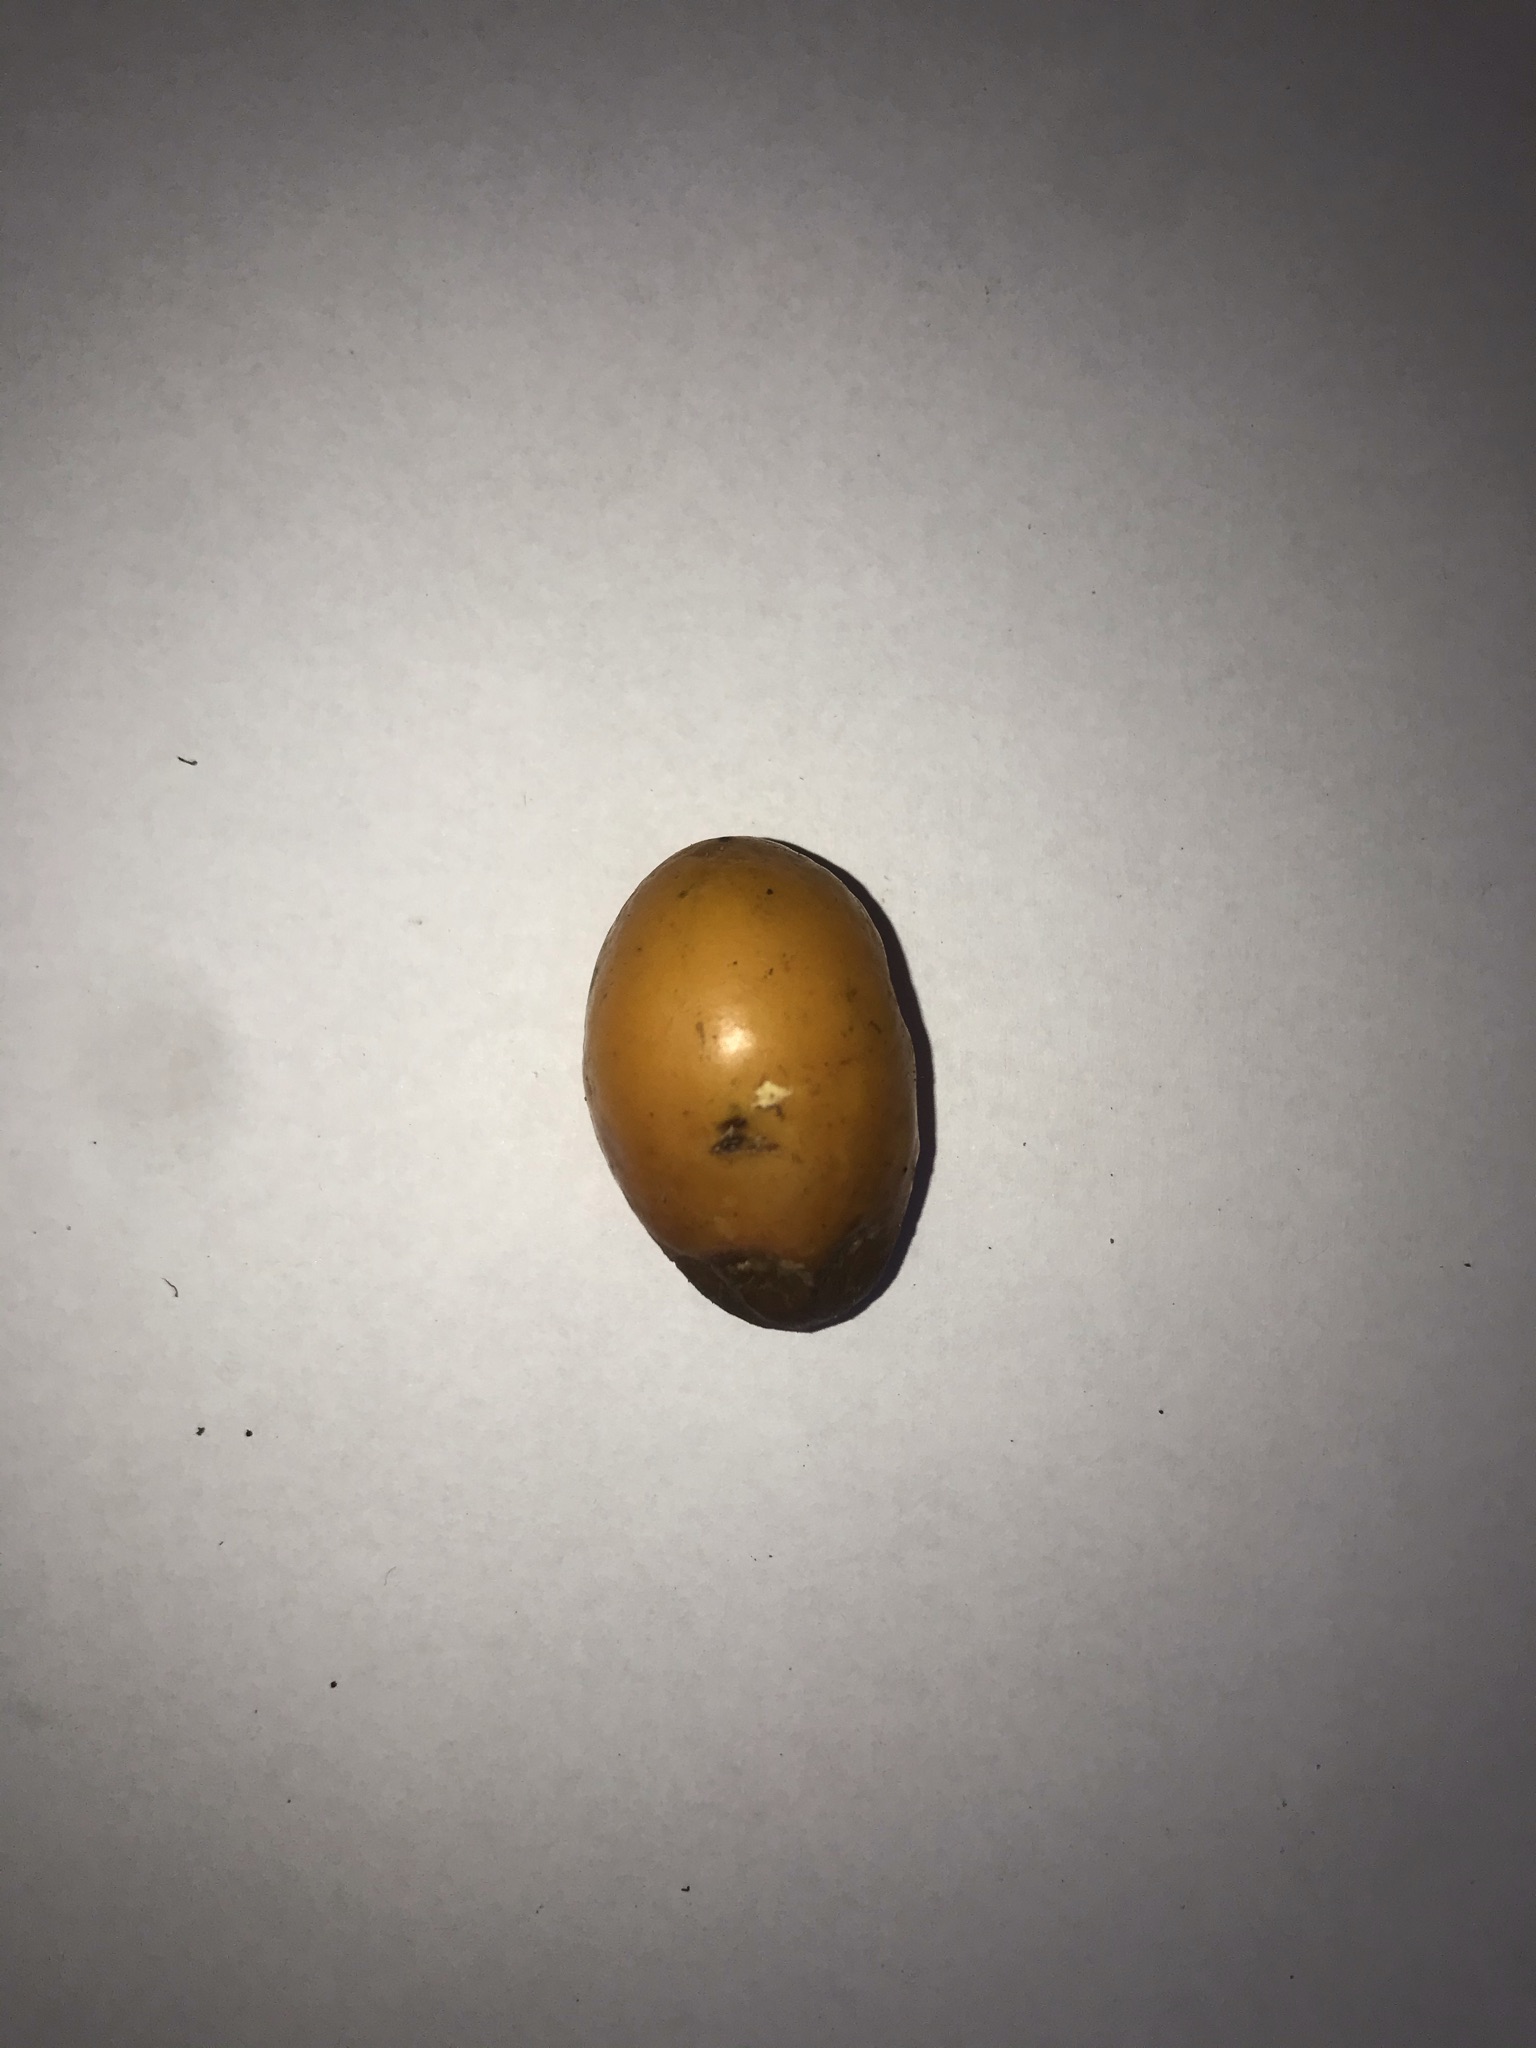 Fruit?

siriguela
